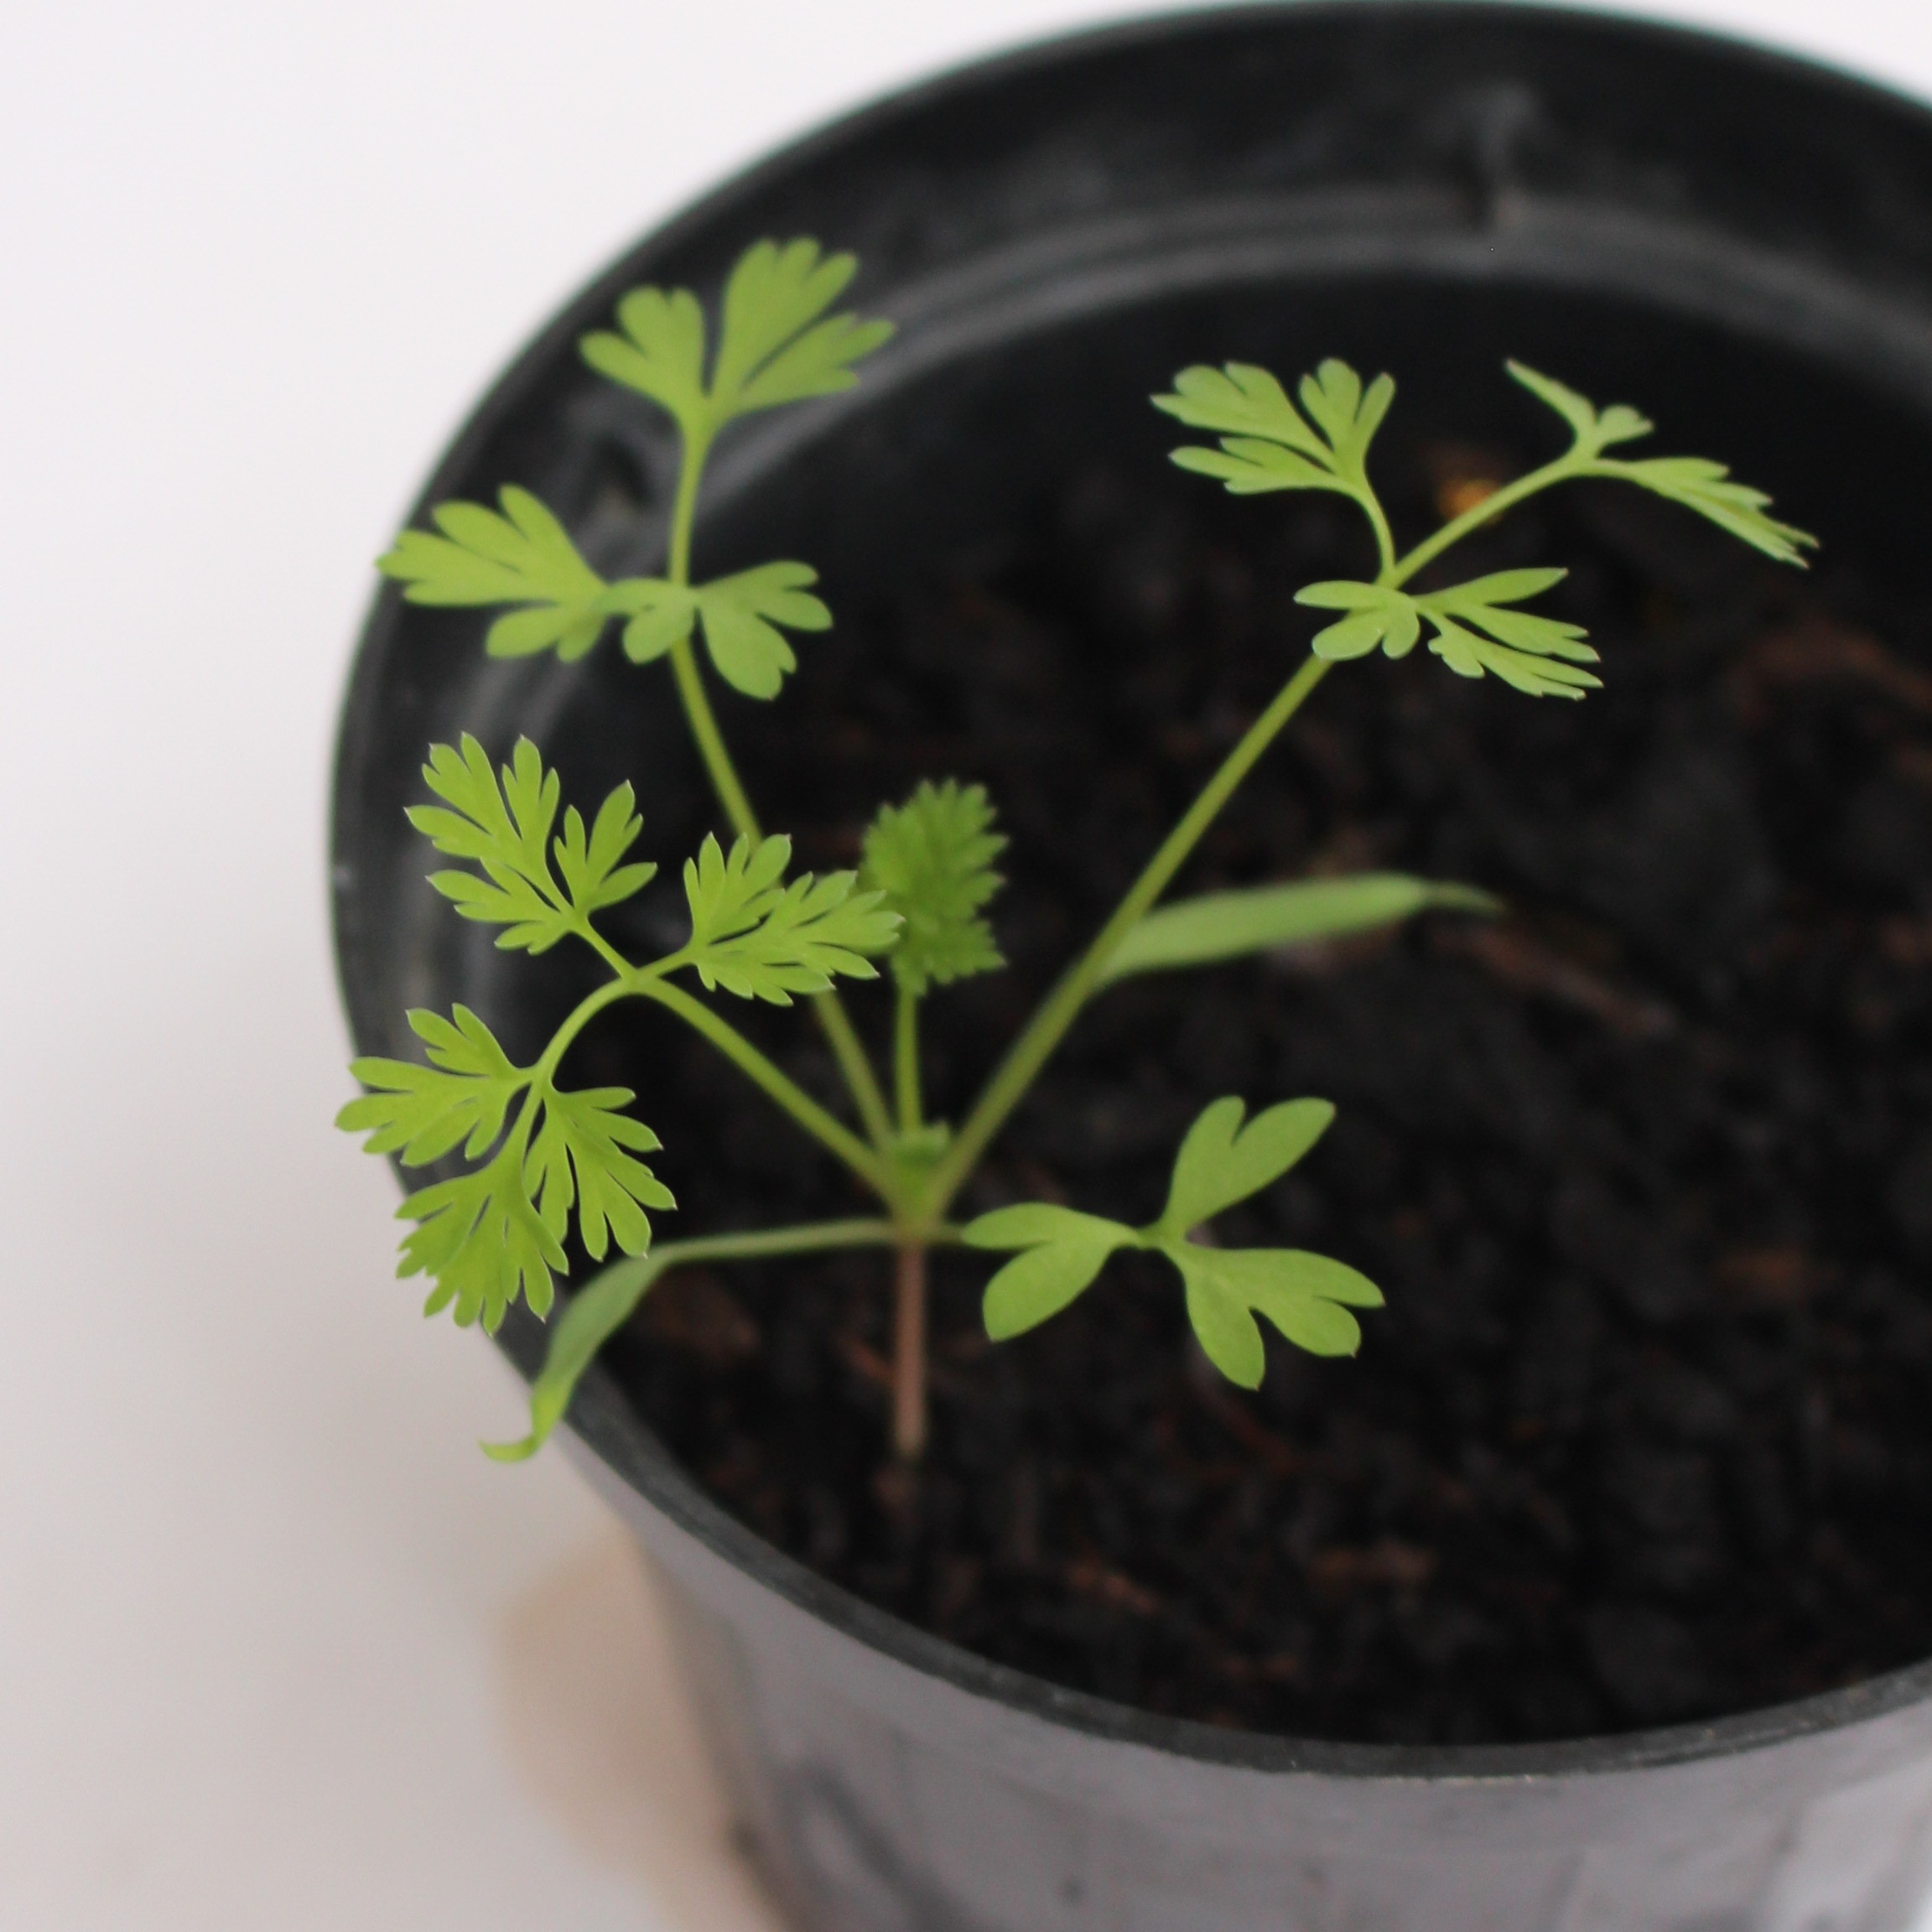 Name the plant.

Fumaria officinalis
